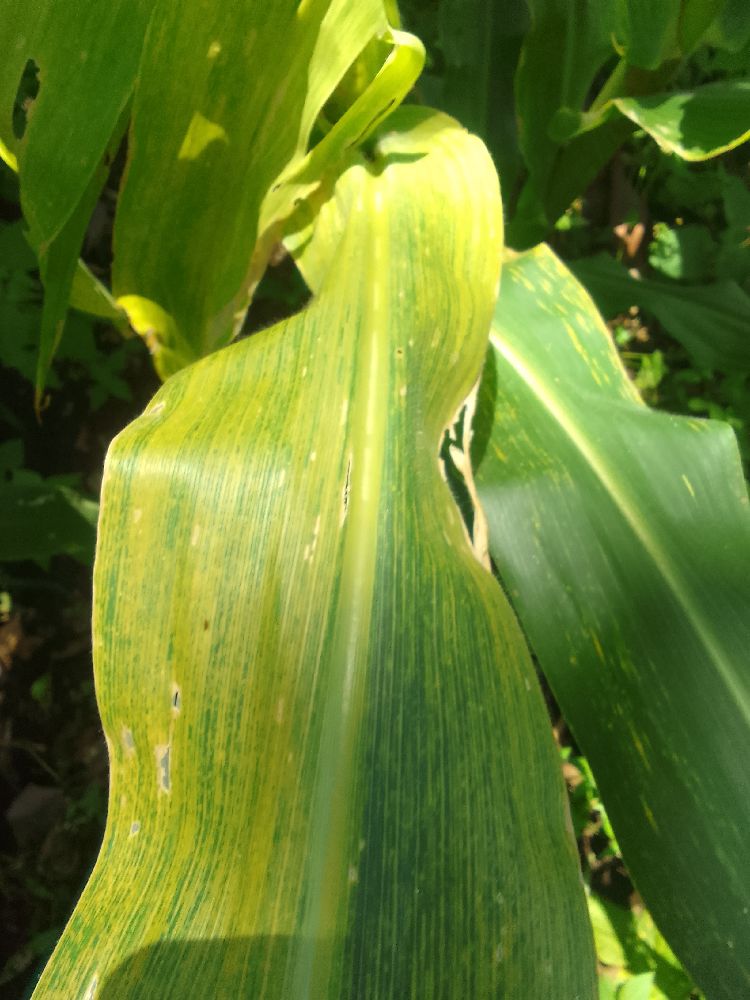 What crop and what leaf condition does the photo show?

maize, maize lethal necrosis
